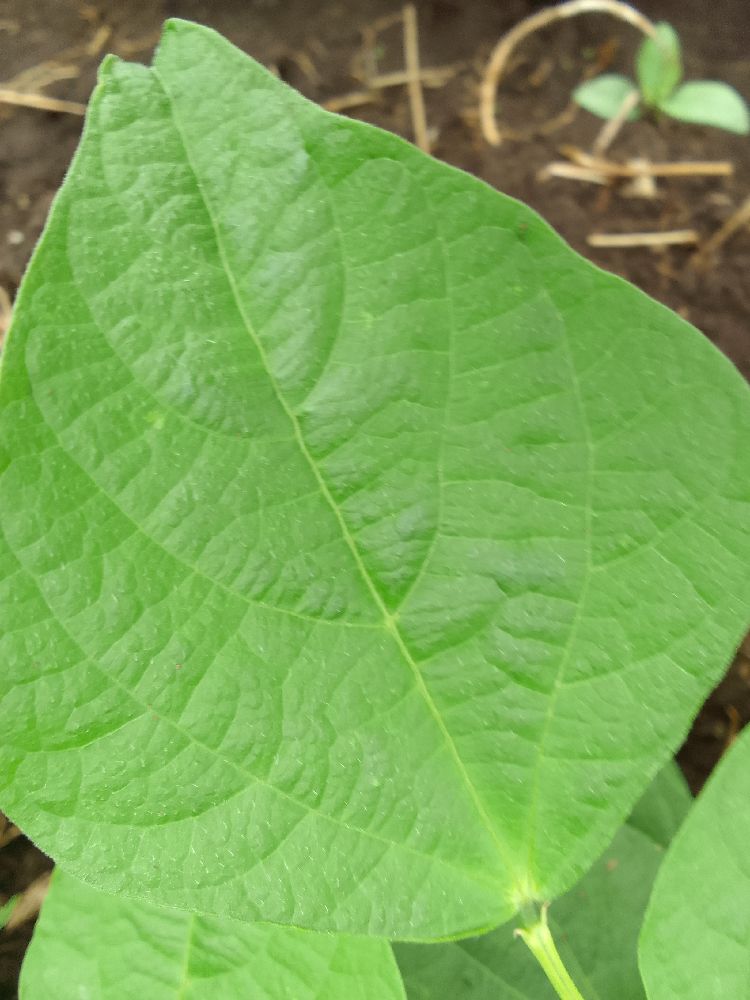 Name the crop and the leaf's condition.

common bean, healthy
